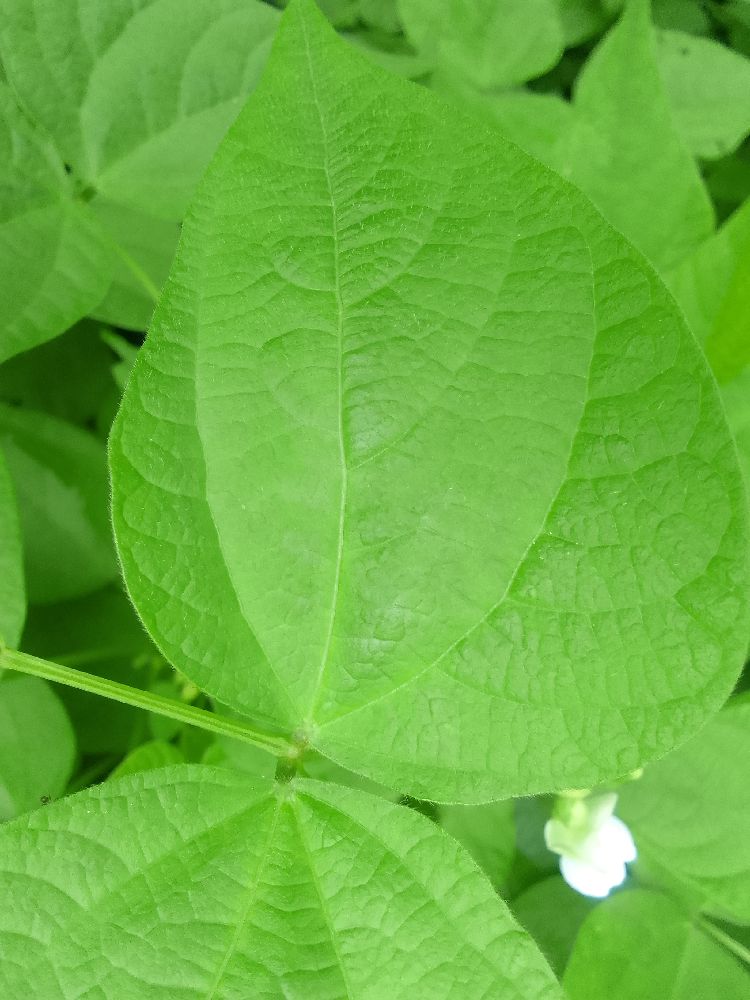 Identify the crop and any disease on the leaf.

common bean, healthy
